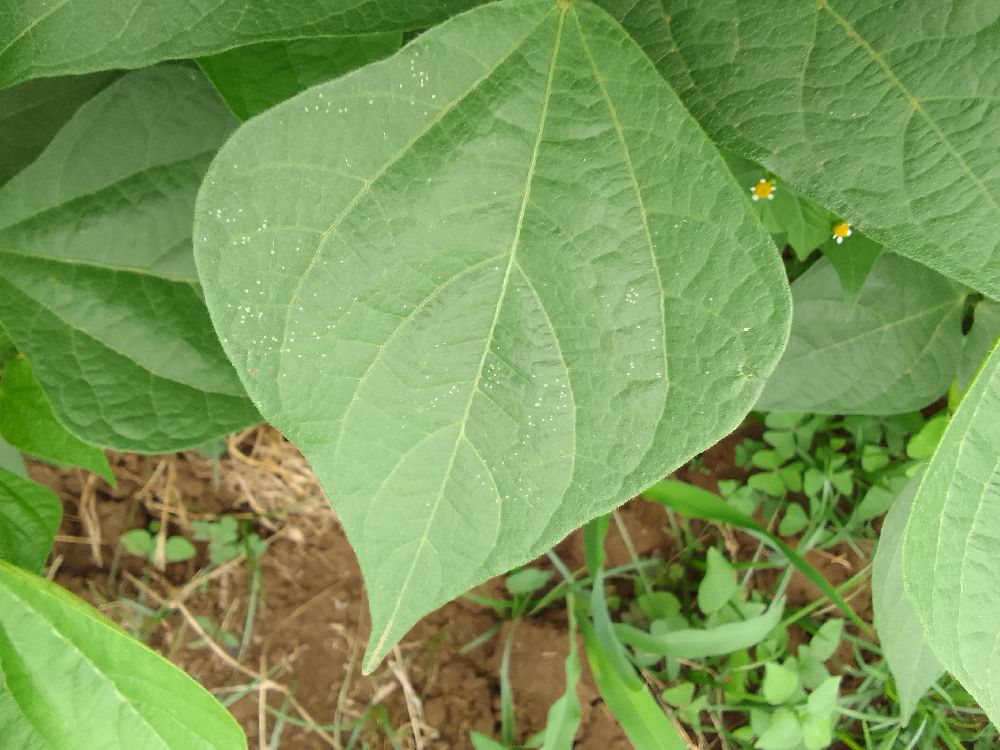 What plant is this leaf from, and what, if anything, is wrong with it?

common bean, healthy
